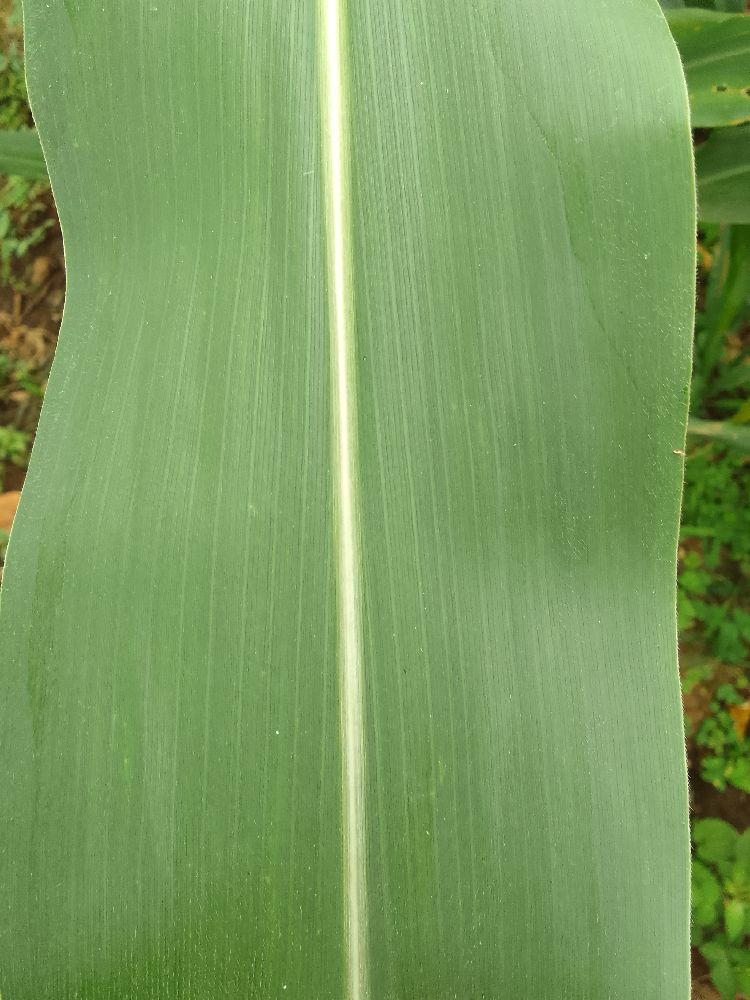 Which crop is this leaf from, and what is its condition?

maize, healthy
